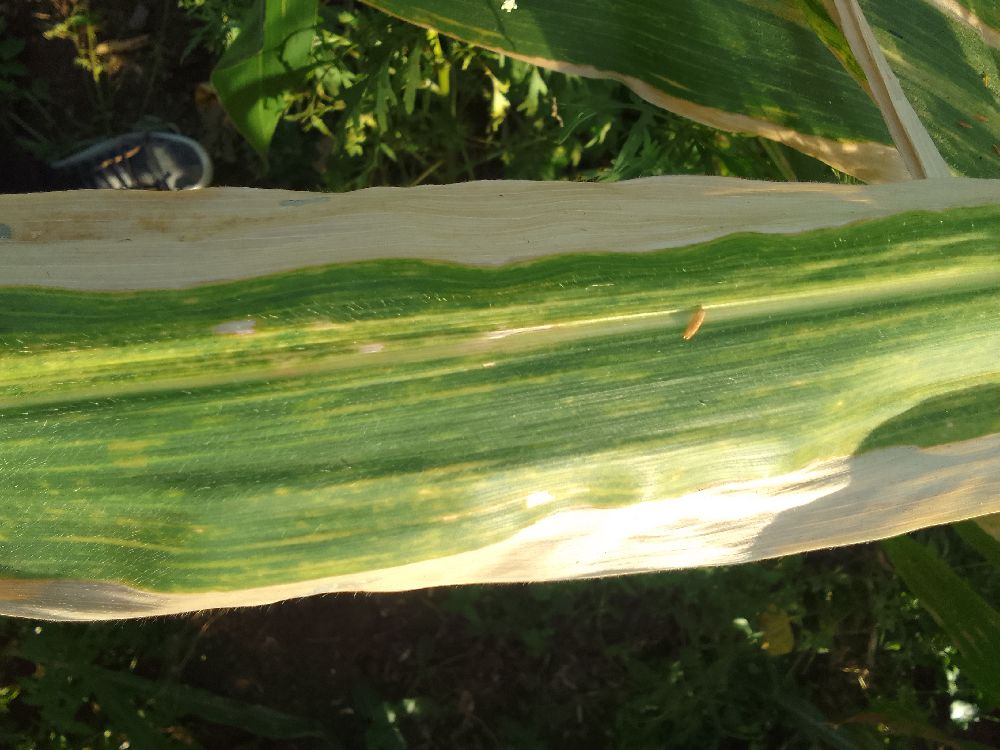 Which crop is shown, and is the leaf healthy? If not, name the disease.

maize, maize lethal necrosis
